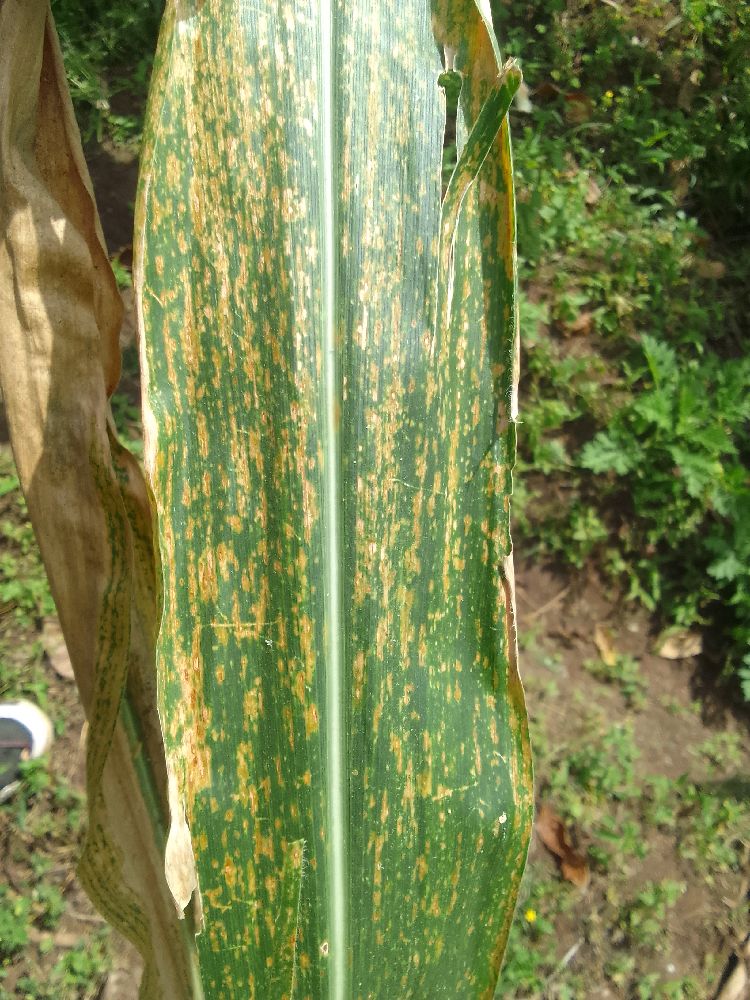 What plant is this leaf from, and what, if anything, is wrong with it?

maize, maize lethal necrosis
